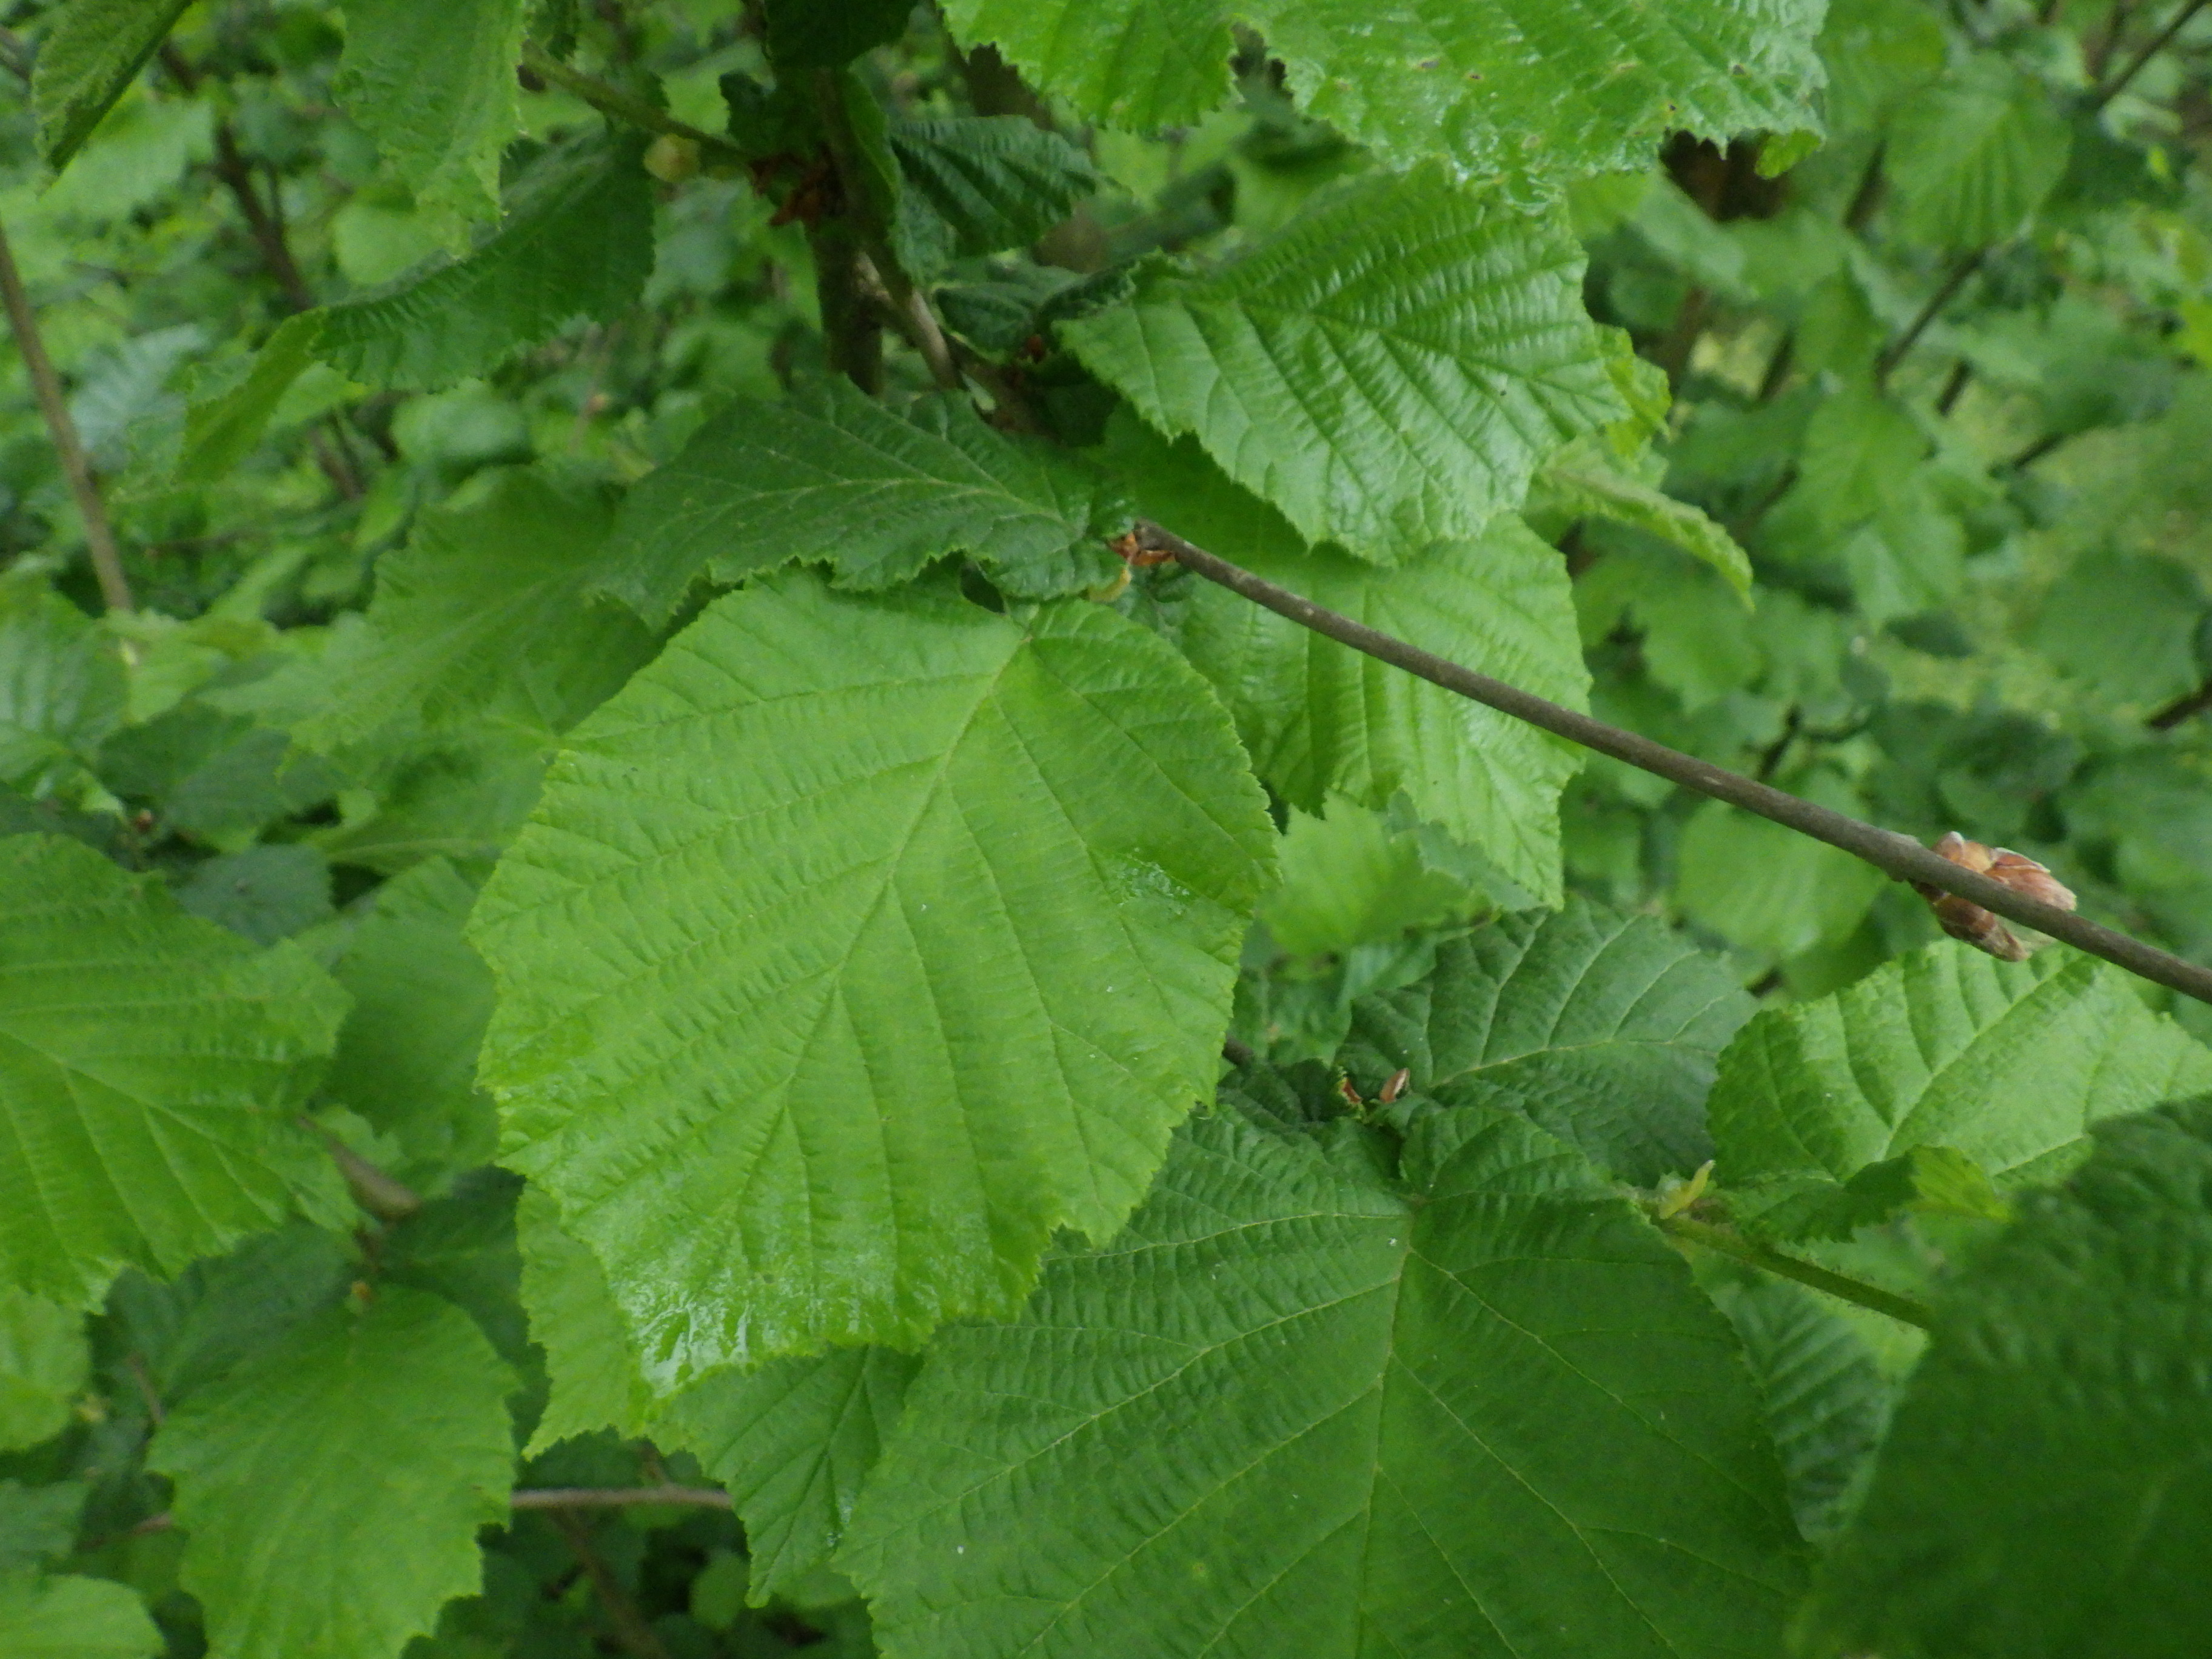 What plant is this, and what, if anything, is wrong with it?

hazel, healthy
